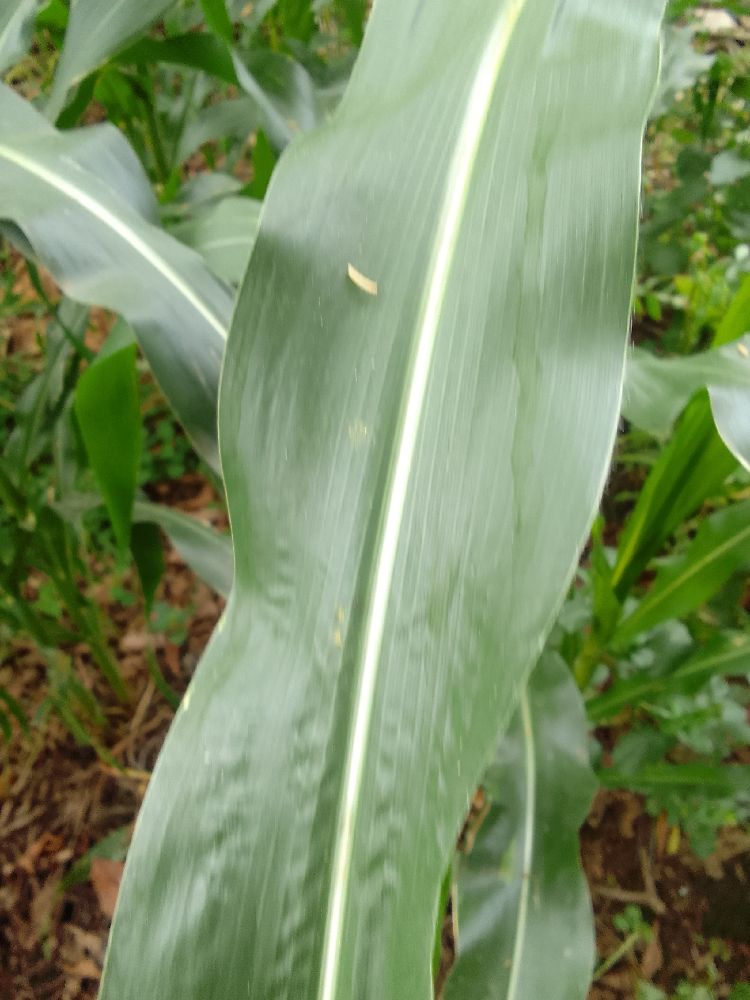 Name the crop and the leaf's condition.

maize, healthy
